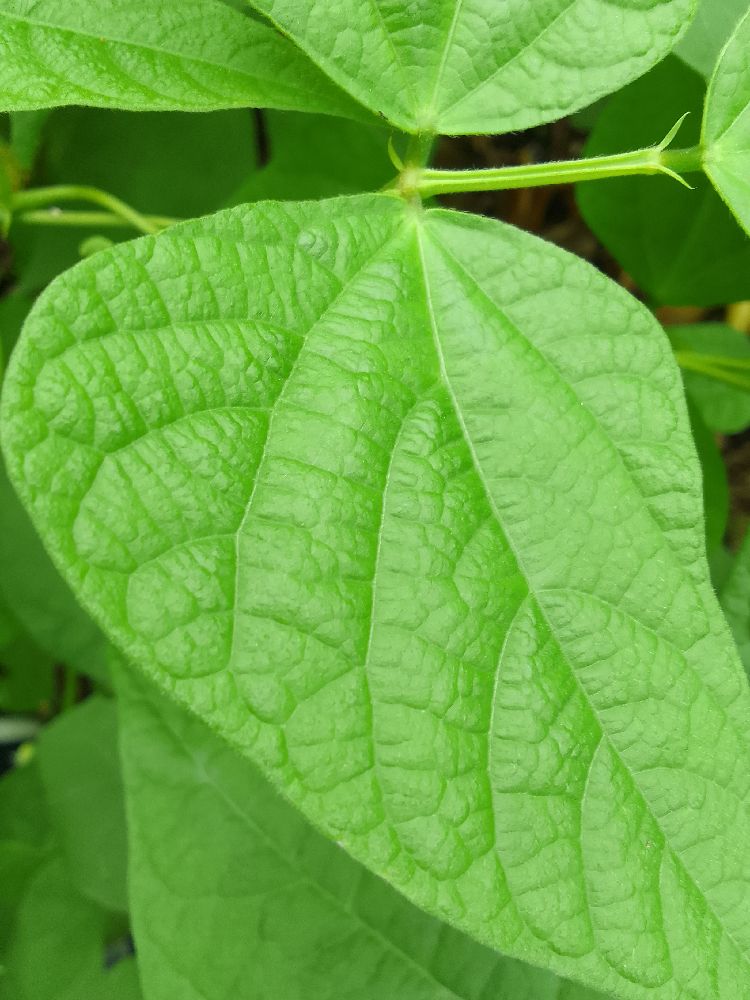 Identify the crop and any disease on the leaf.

common bean, healthy
